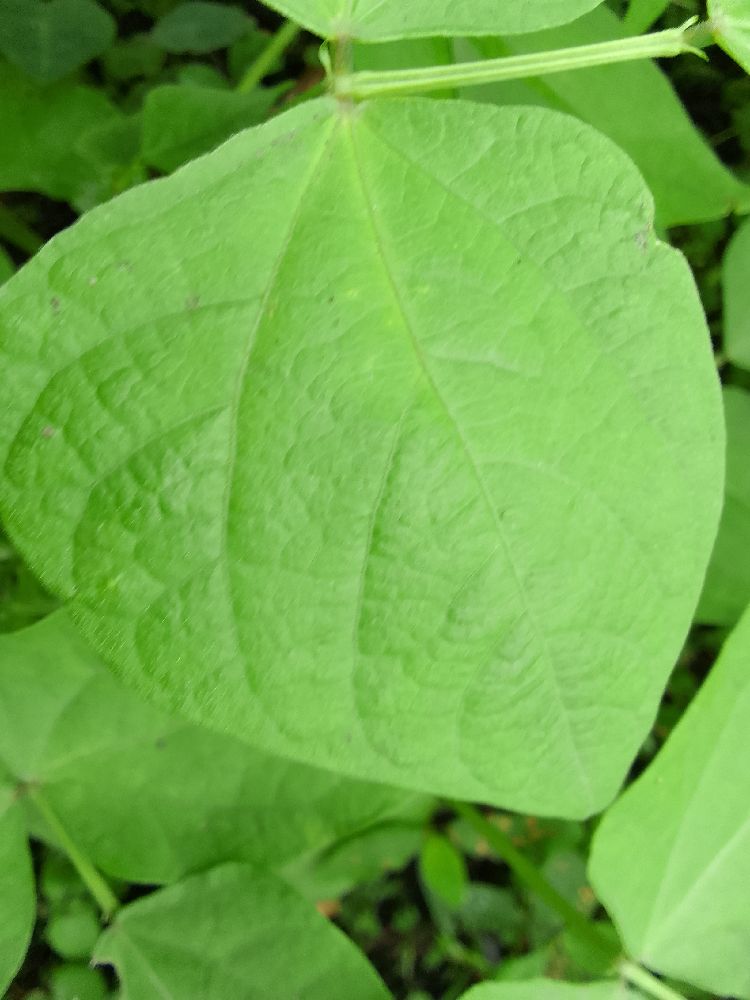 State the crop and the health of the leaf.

common bean, healthy
